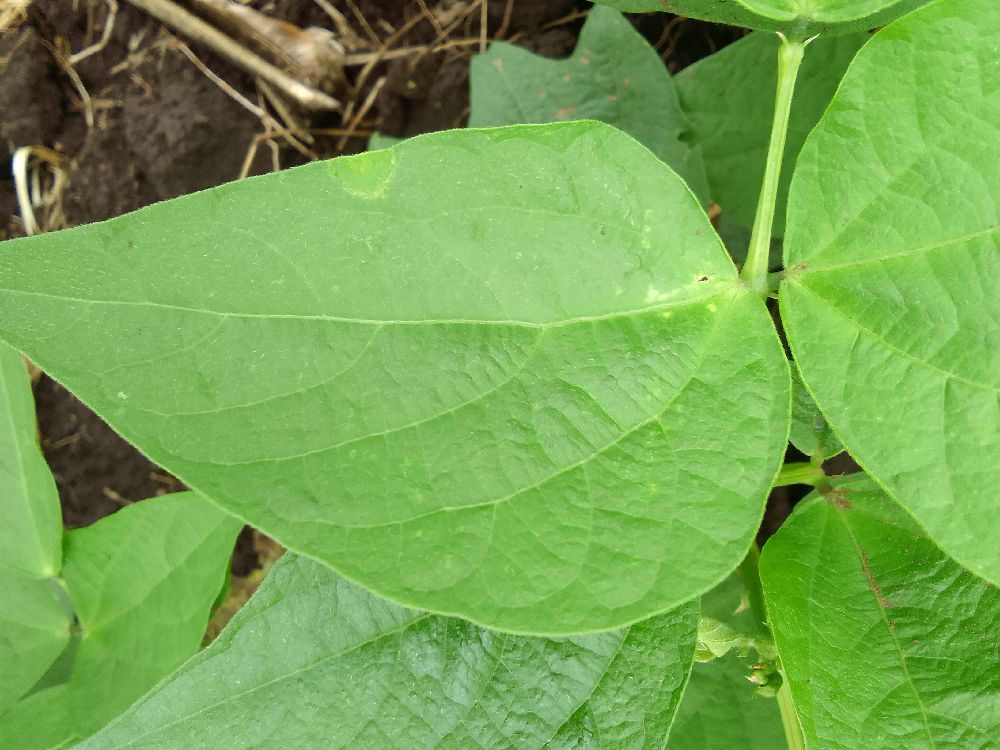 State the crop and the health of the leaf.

common bean, healthy
